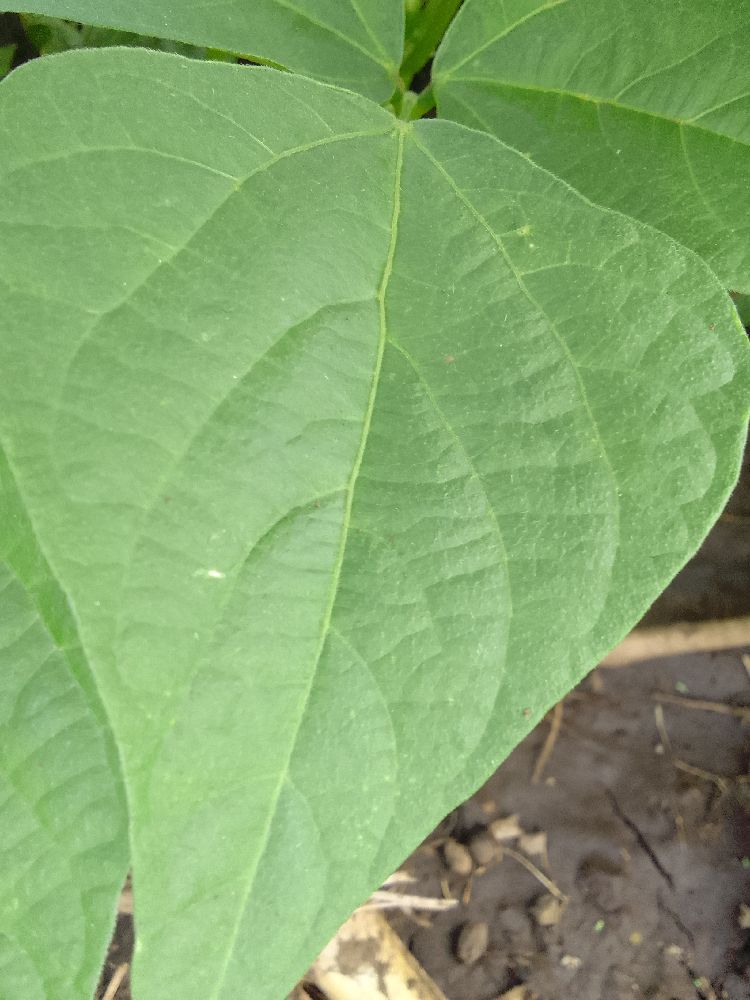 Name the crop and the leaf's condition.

common bean, healthy
